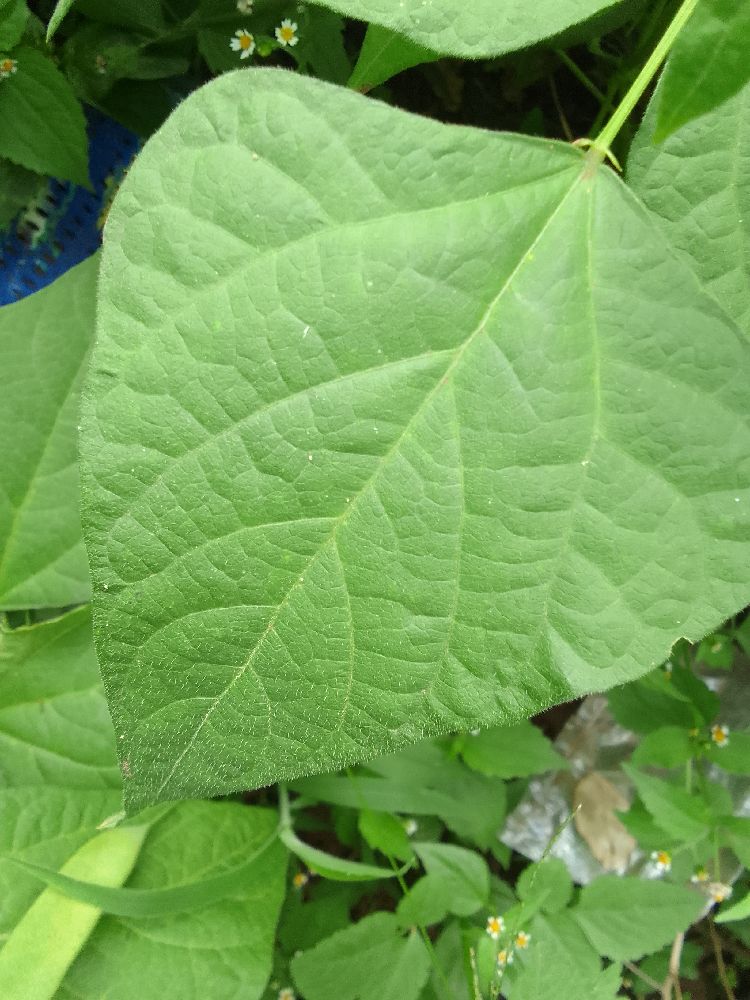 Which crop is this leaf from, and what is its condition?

common bean, healthy
